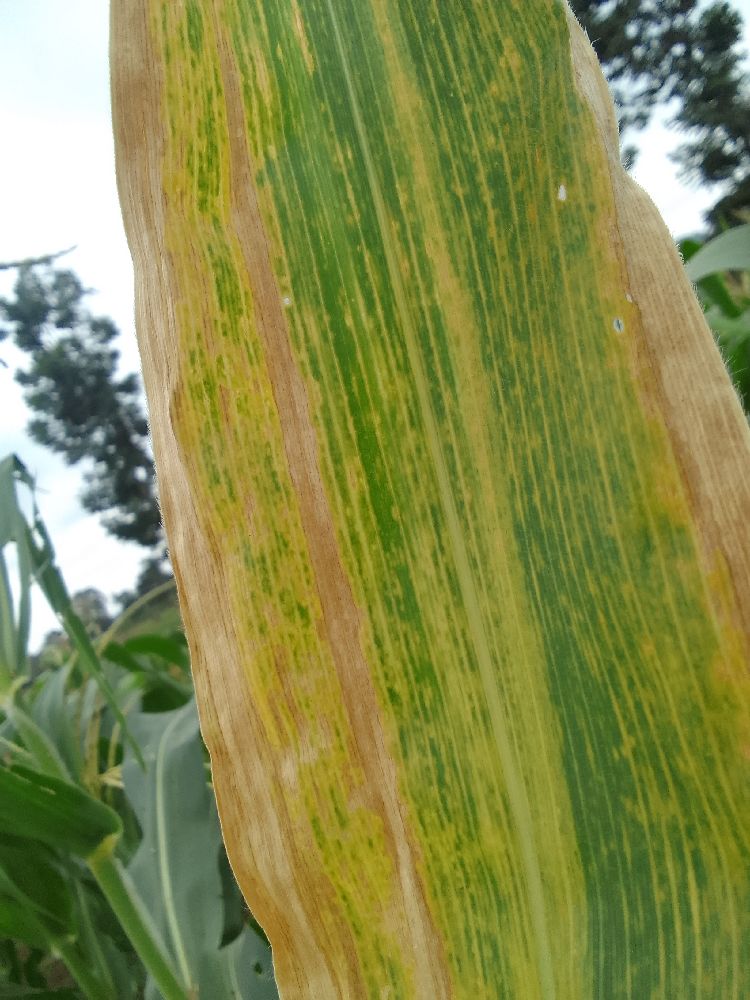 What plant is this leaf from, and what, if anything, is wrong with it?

maize, maize lethal necrosis
